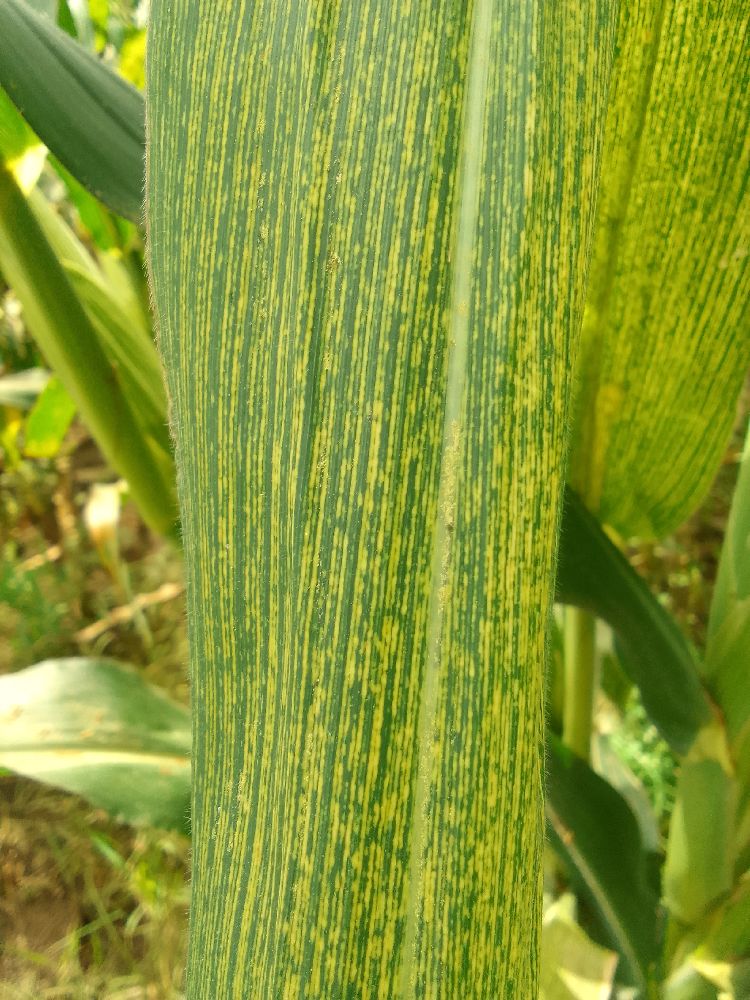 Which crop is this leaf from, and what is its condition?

maize, maize streak virus
